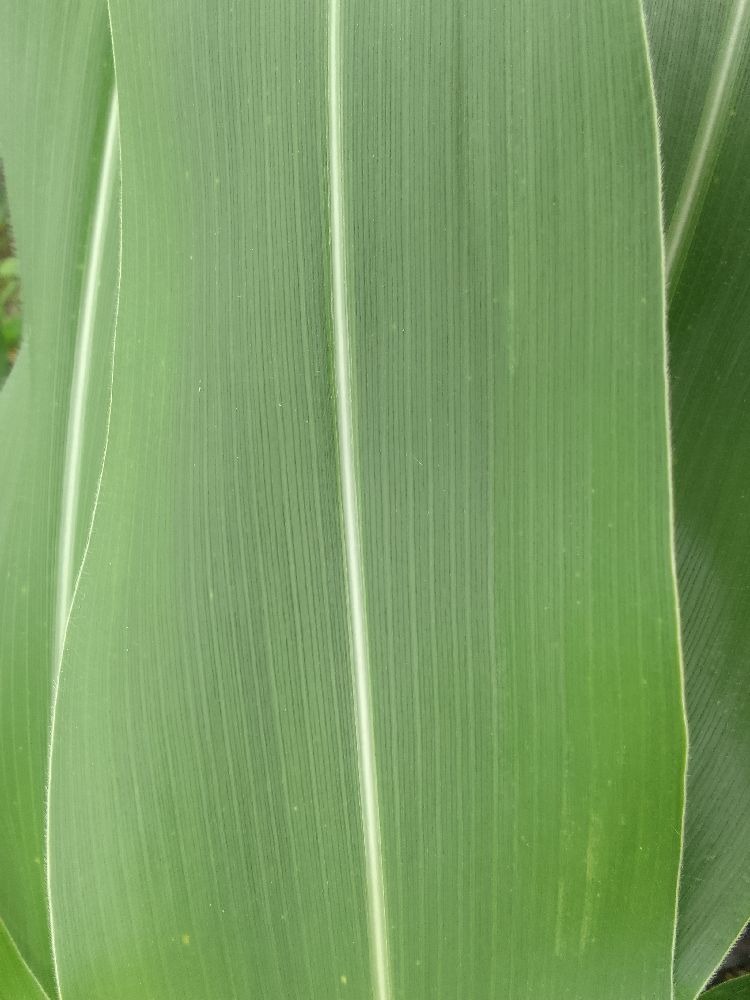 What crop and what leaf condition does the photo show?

maize, healthy
